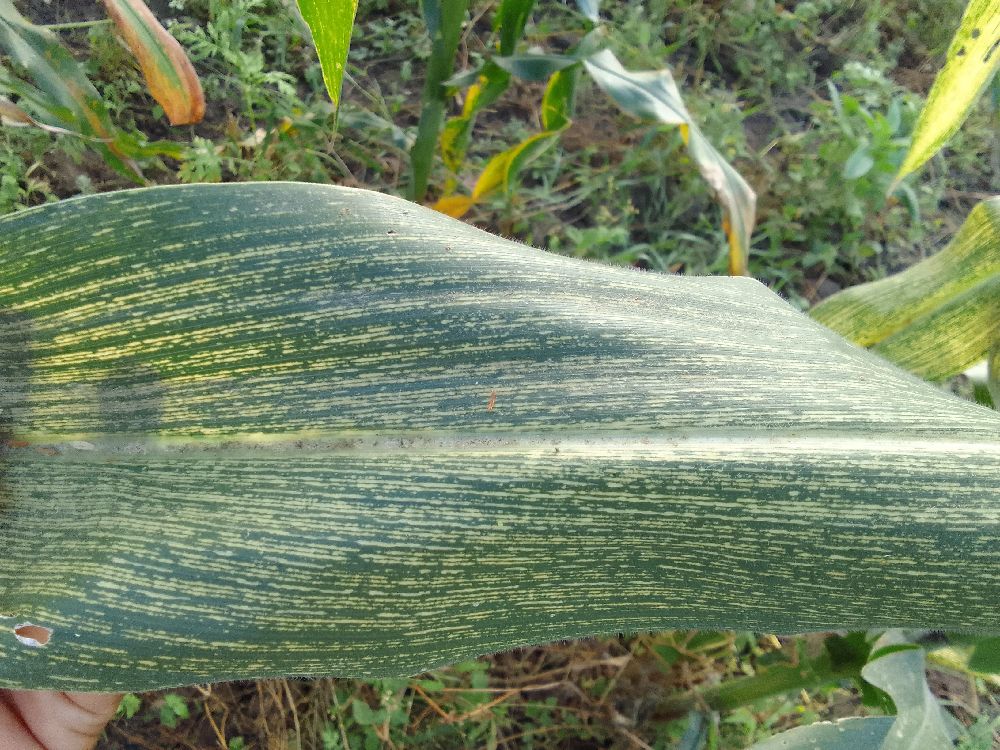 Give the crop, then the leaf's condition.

maize, maize streak virus
